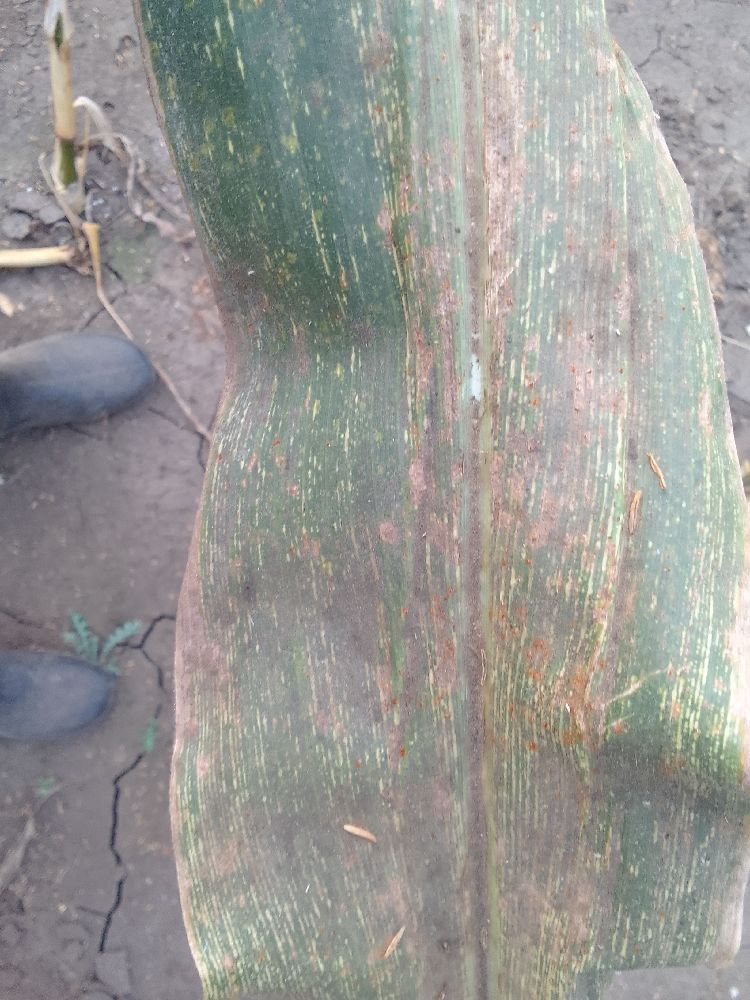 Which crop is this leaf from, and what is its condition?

maize, maize streak virus
